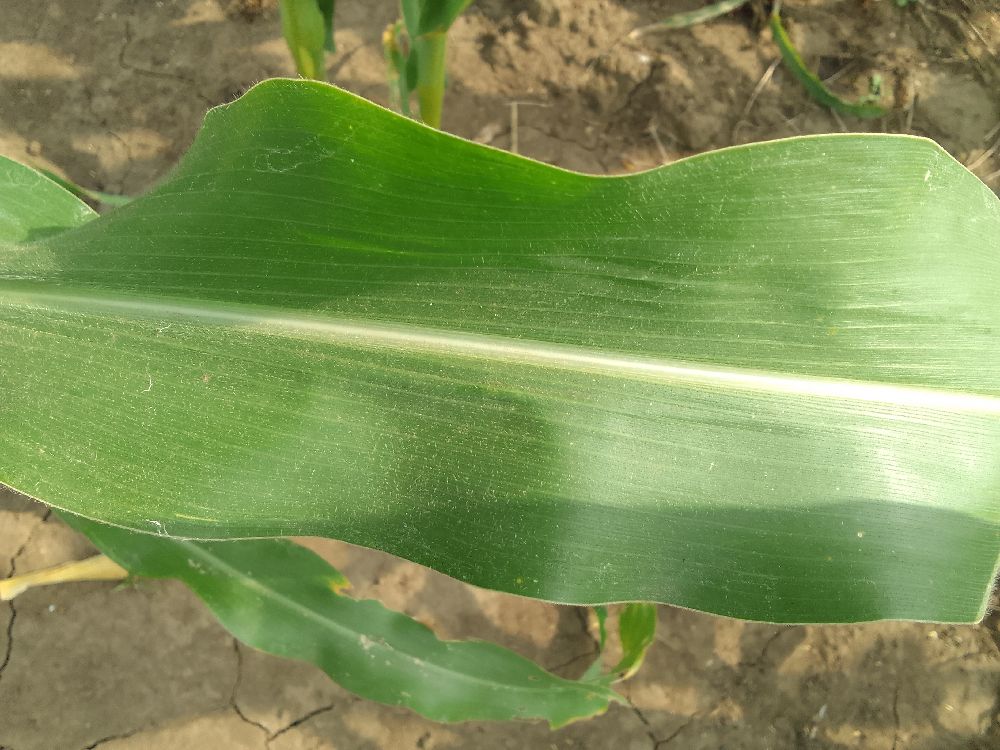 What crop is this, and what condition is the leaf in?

maize, healthy
